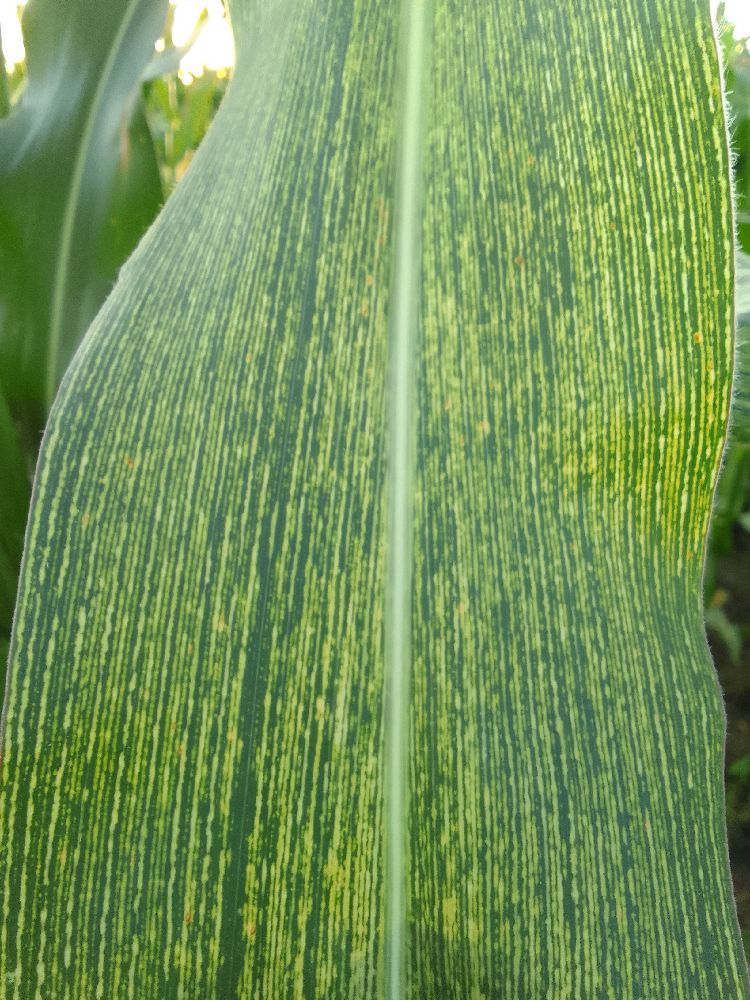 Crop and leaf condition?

maize, maize streak virus
